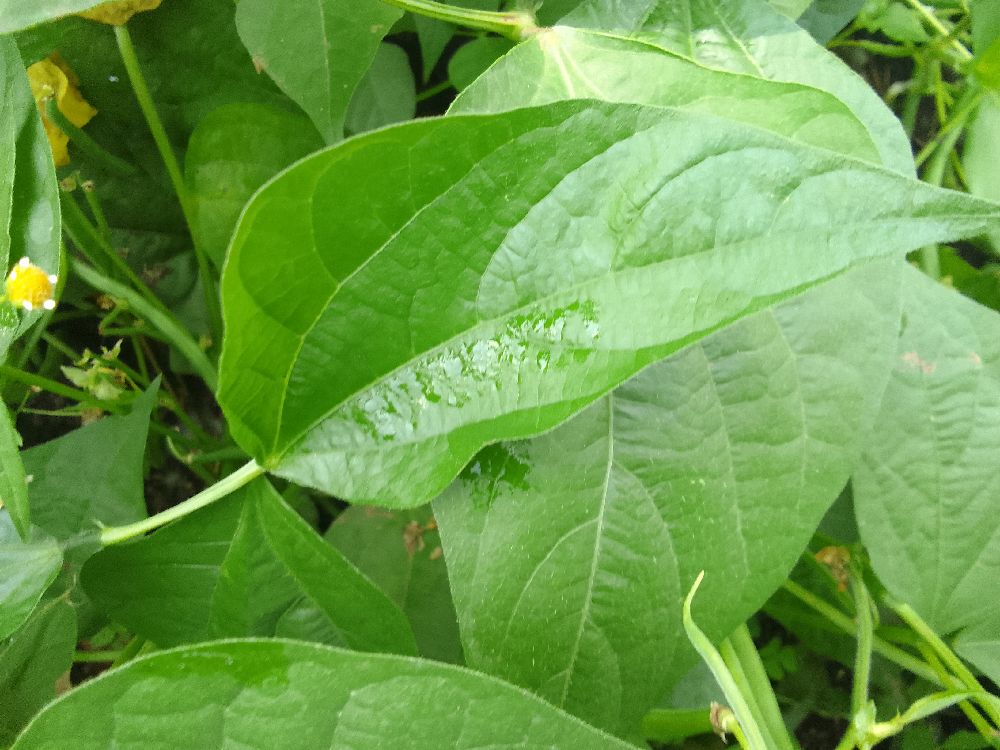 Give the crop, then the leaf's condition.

common bean, healthy
